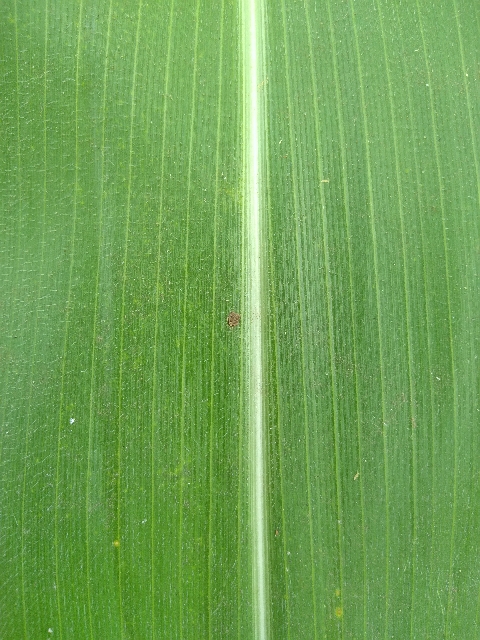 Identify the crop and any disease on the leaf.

maize, healthy
